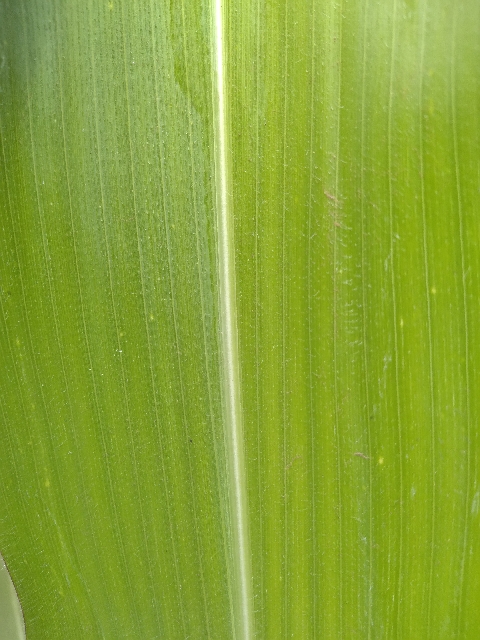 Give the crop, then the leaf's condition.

maize, healthy
